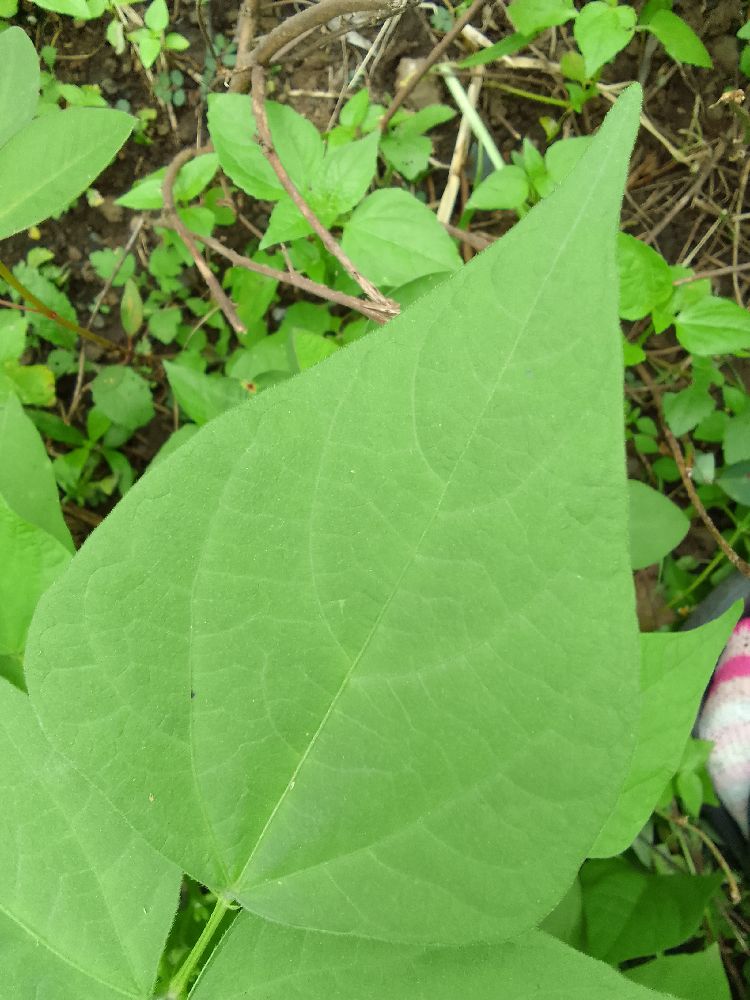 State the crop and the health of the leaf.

common bean, healthy
